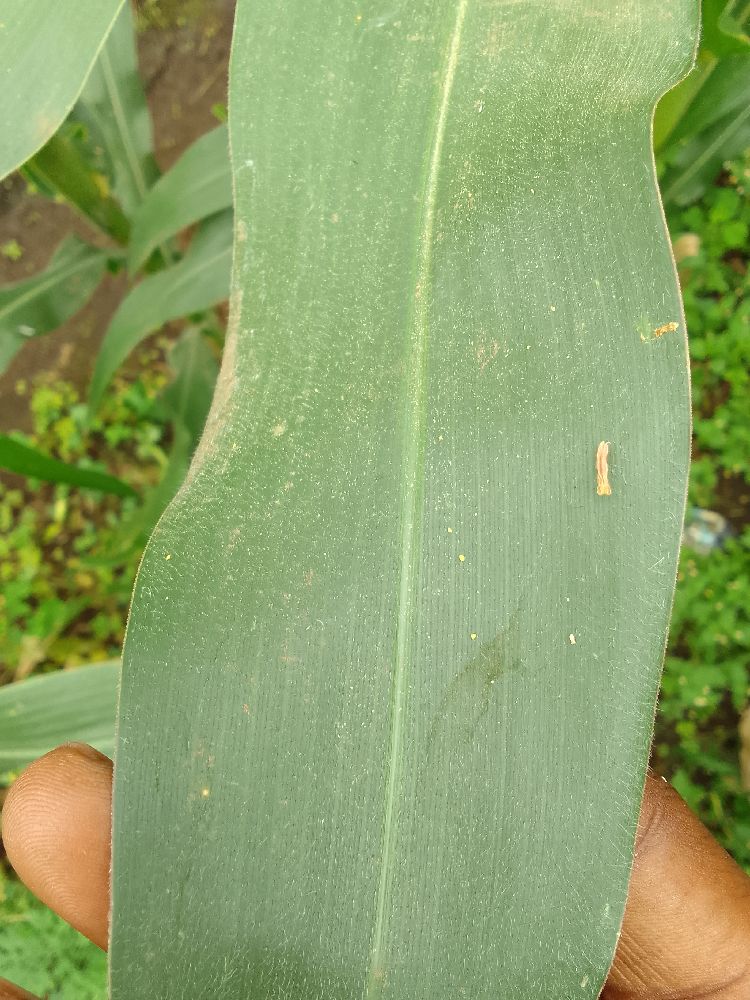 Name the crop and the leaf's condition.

maize, healthy
